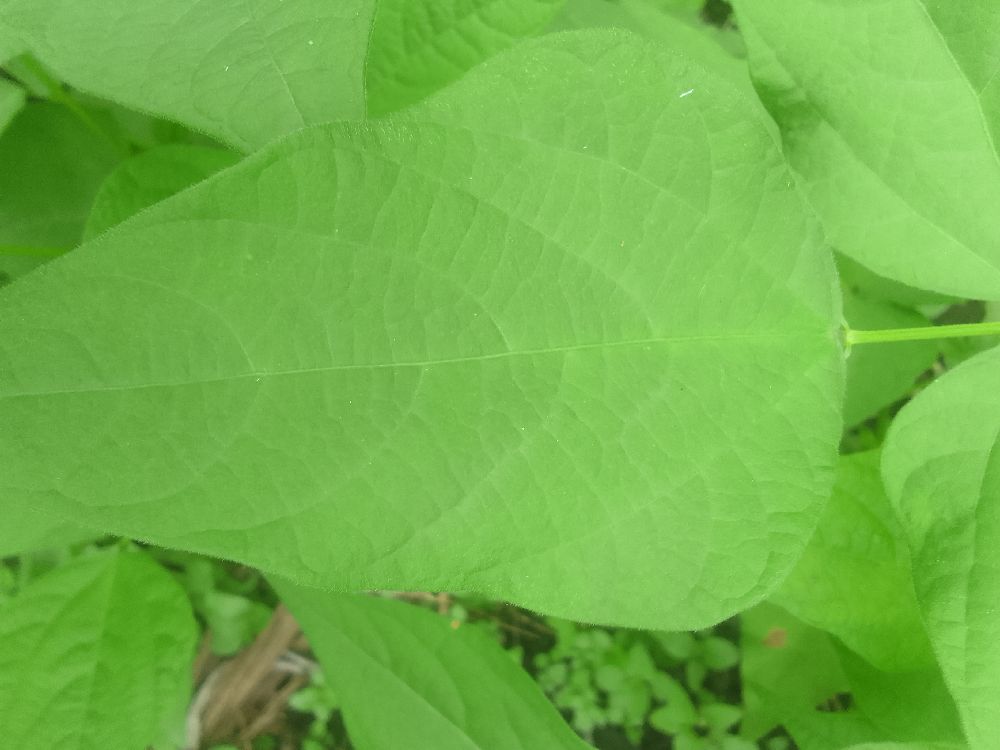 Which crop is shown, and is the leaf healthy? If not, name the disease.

common bean, healthy
